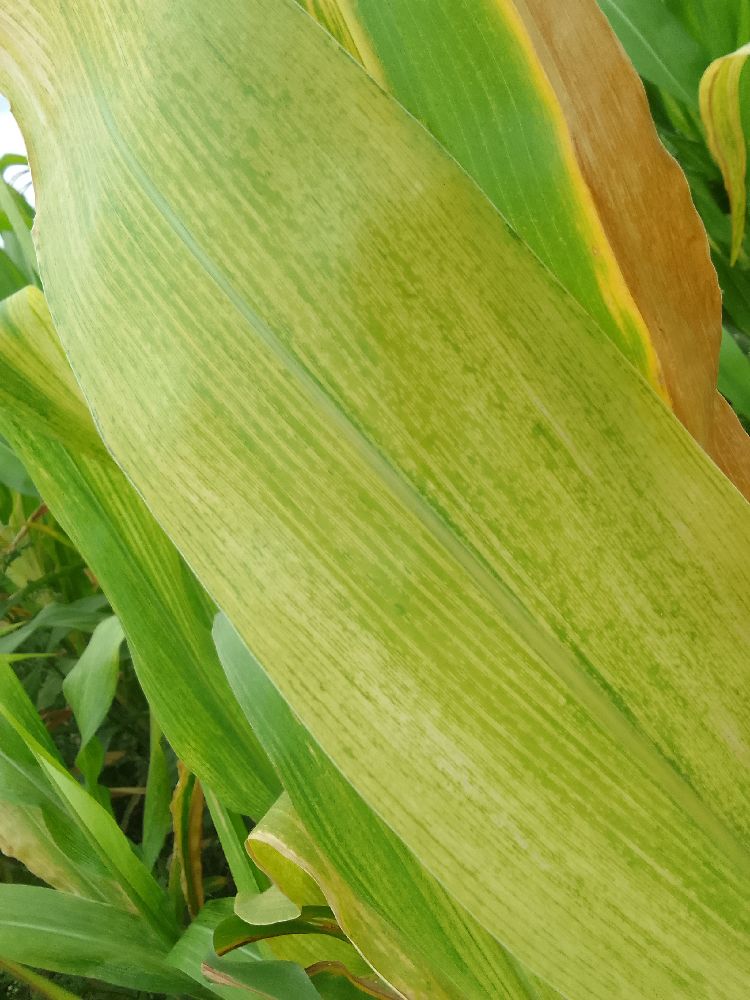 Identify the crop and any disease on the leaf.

maize, maize lethal necrosis
